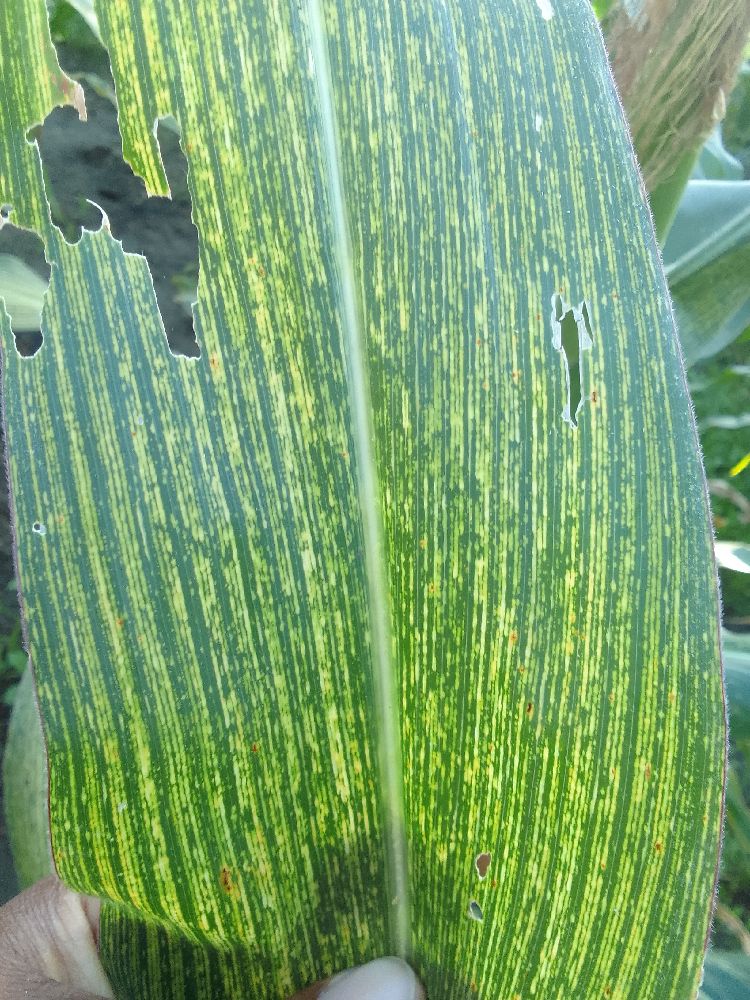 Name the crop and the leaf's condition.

maize, maize streak virus
